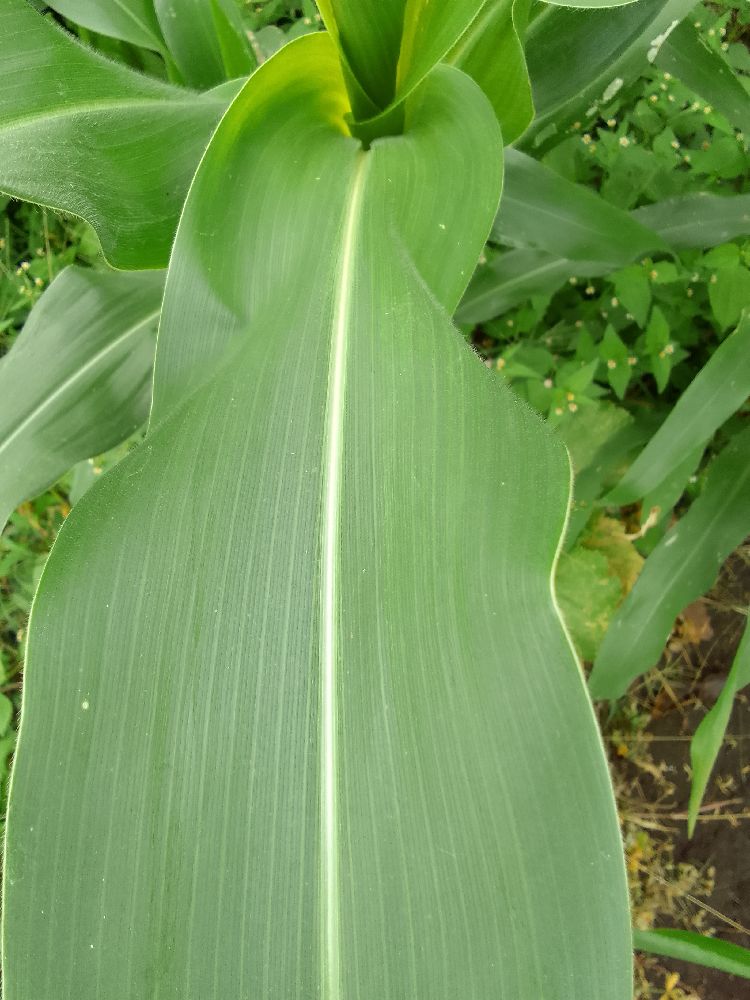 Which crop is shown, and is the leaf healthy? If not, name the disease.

maize, healthy
